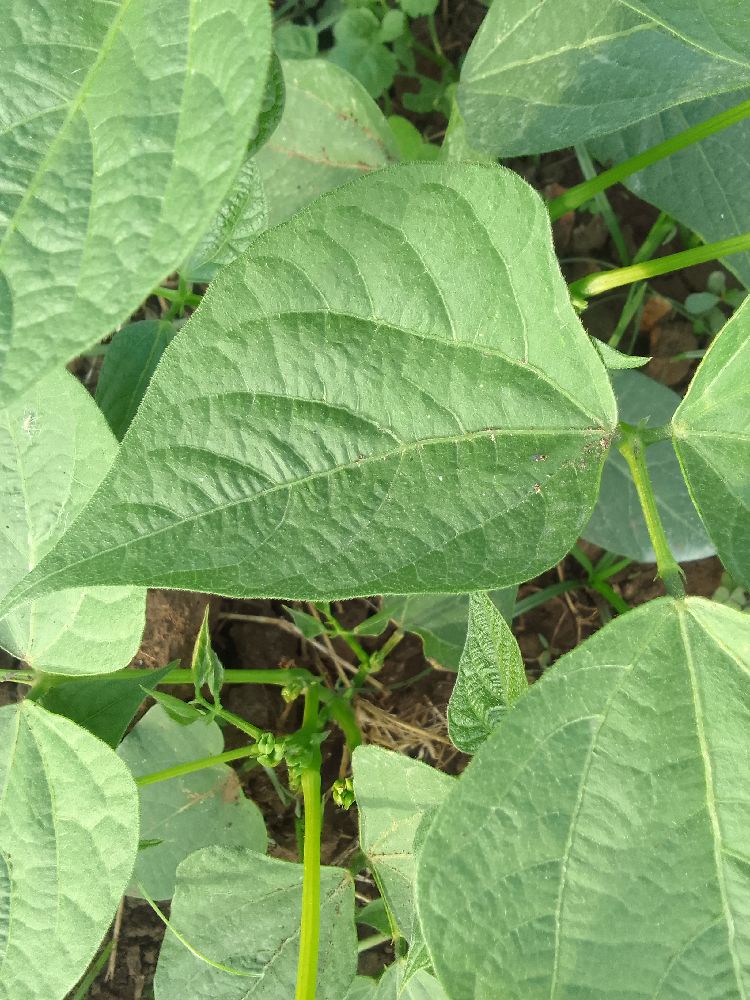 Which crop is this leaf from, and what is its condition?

common bean, healthy
